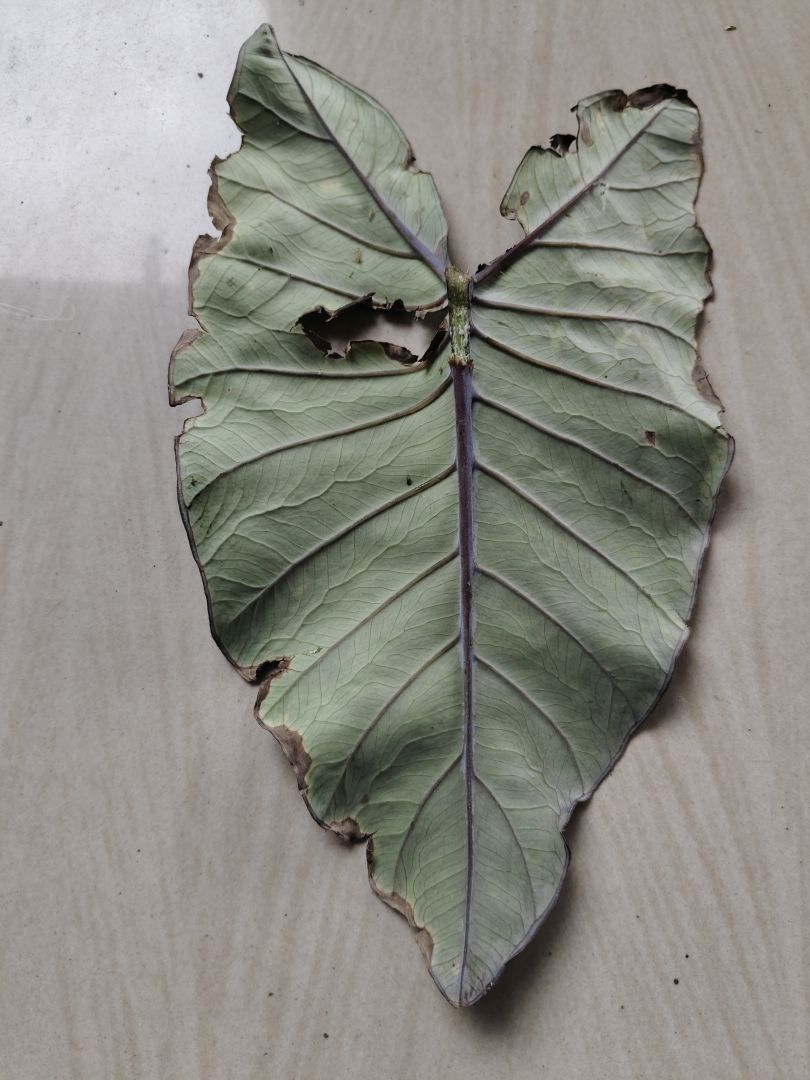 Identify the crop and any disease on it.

taro, leaf blight
